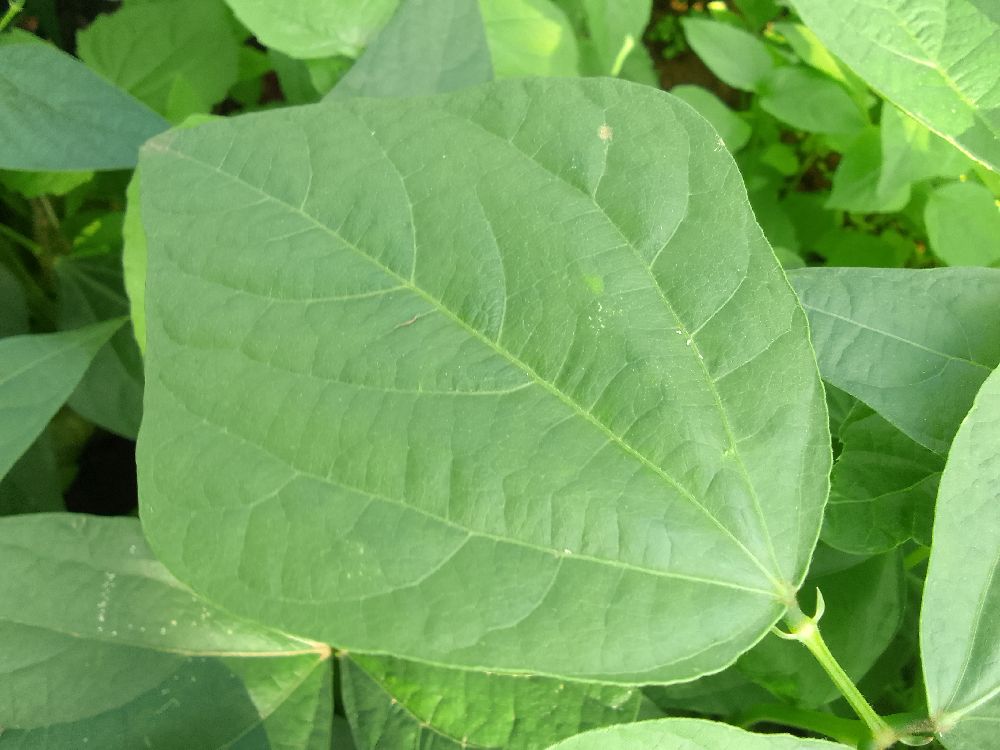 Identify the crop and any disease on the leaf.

common bean, healthy
